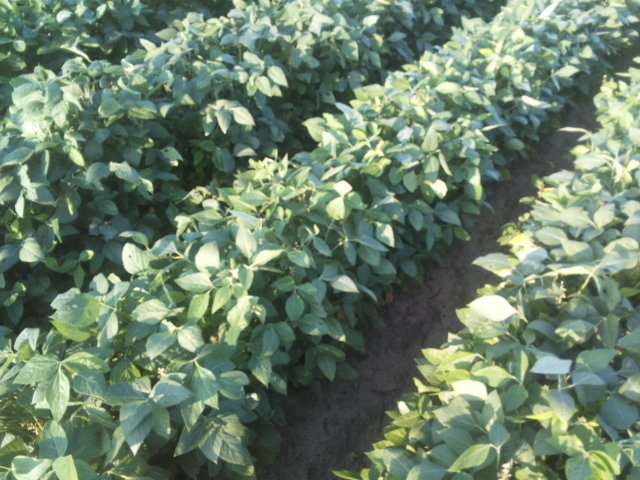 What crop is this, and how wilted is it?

soybean, leaves with no wilting
